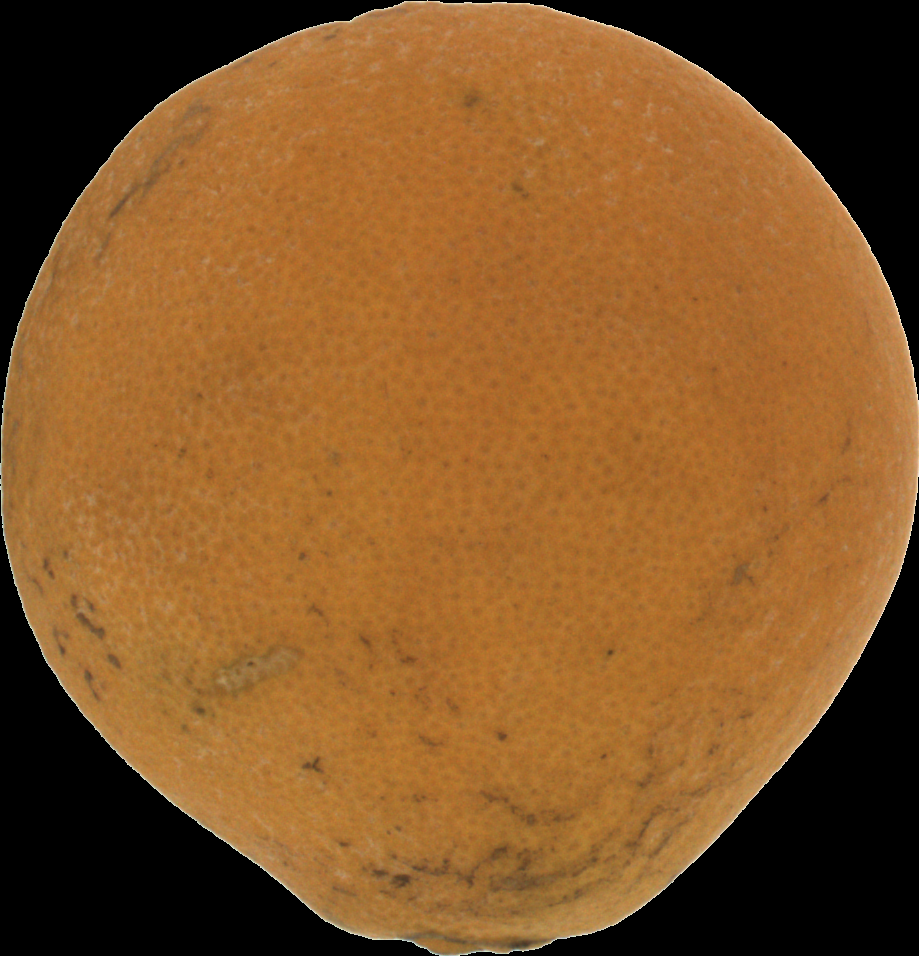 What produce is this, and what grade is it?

orange, bad
